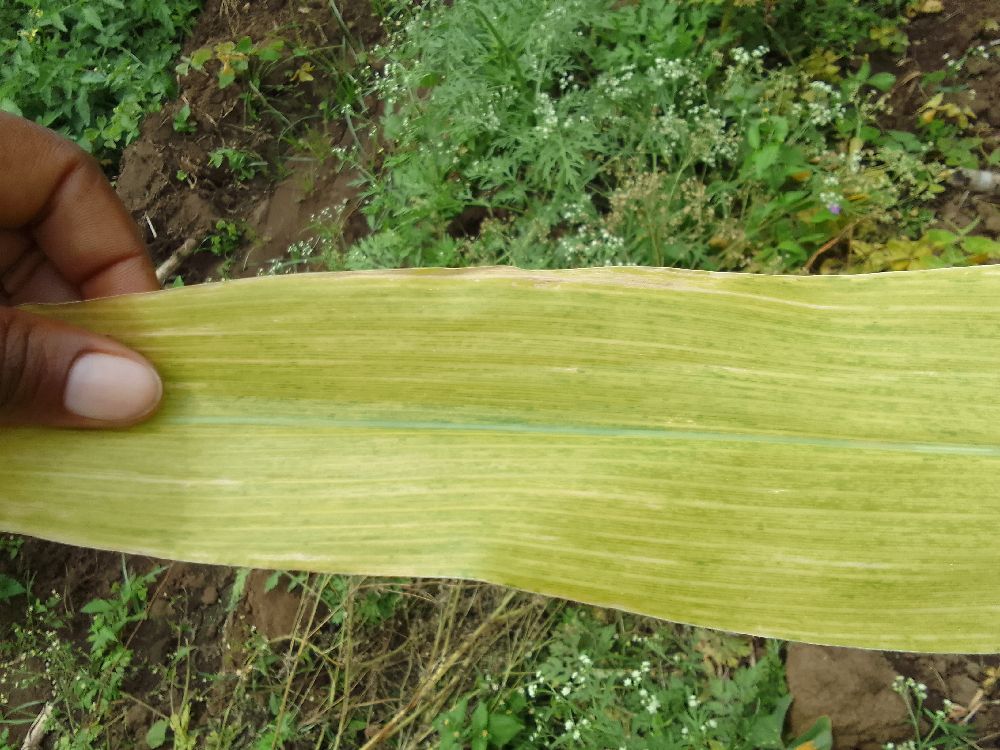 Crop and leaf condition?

maize, maize lethal necrosis
